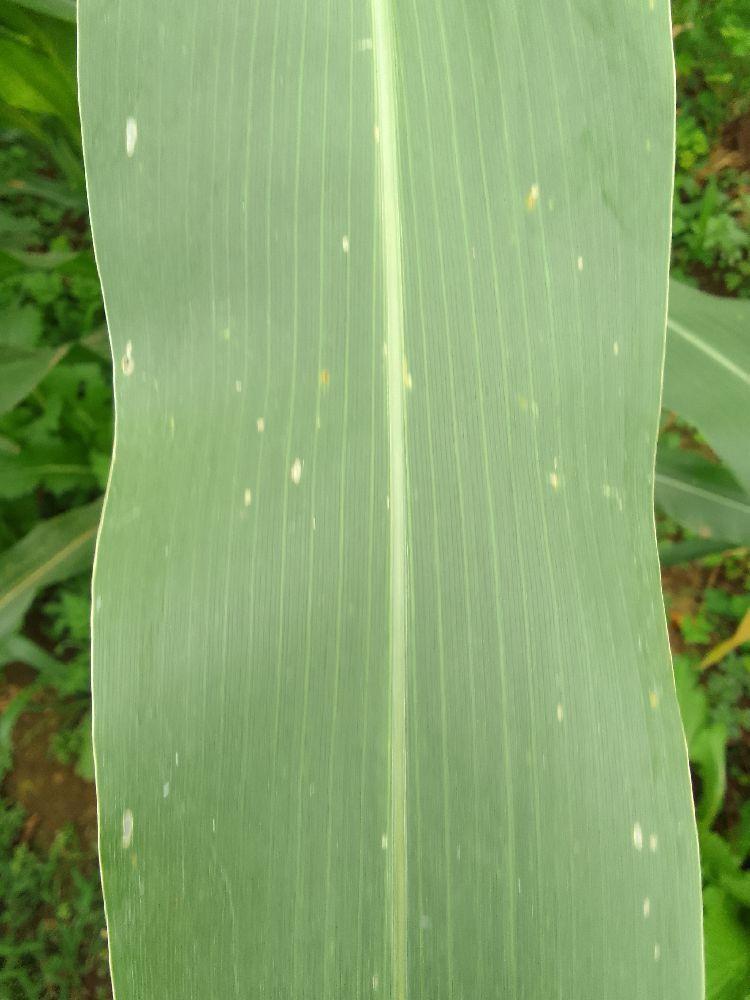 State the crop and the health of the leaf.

maize, healthy
